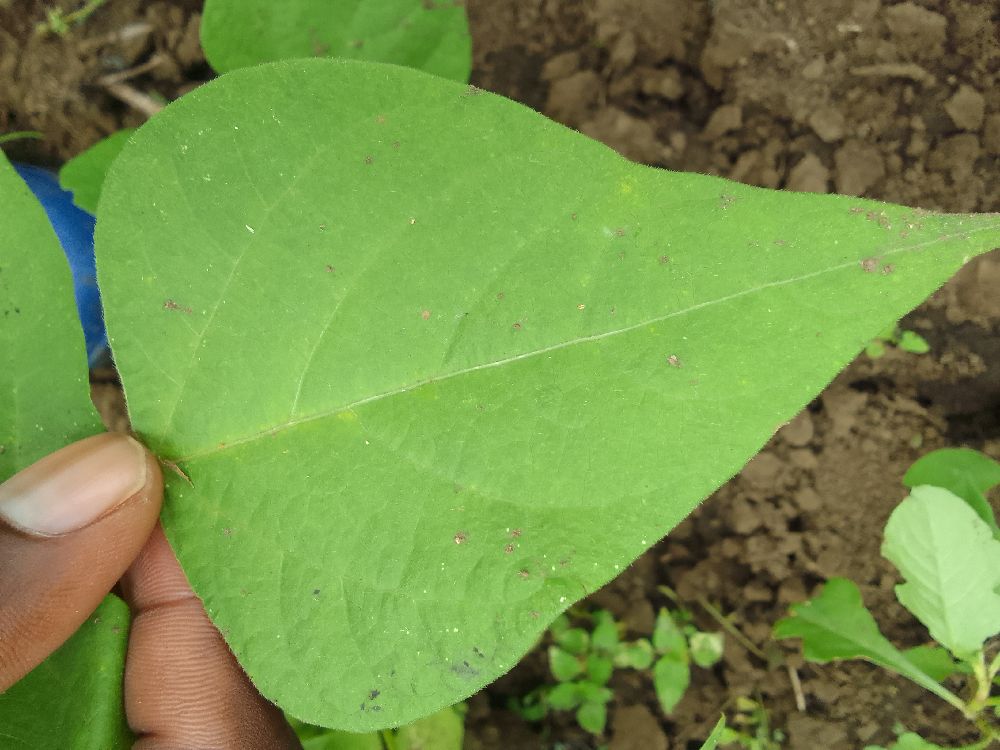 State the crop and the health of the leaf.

common bean, healthy
